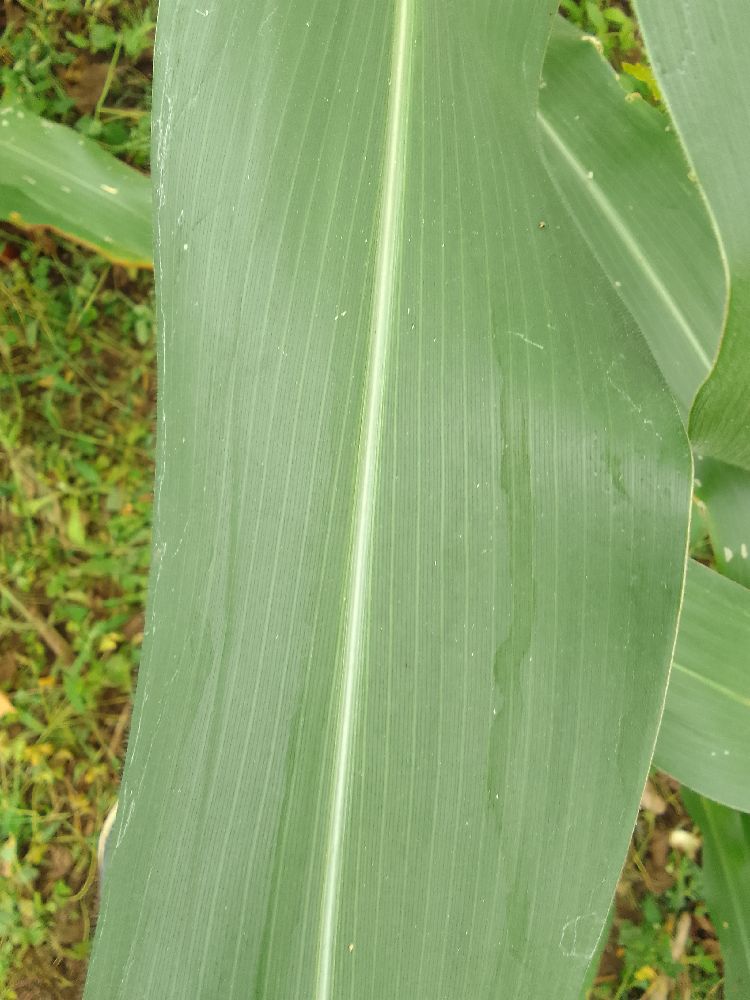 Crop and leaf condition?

maize, healthy
